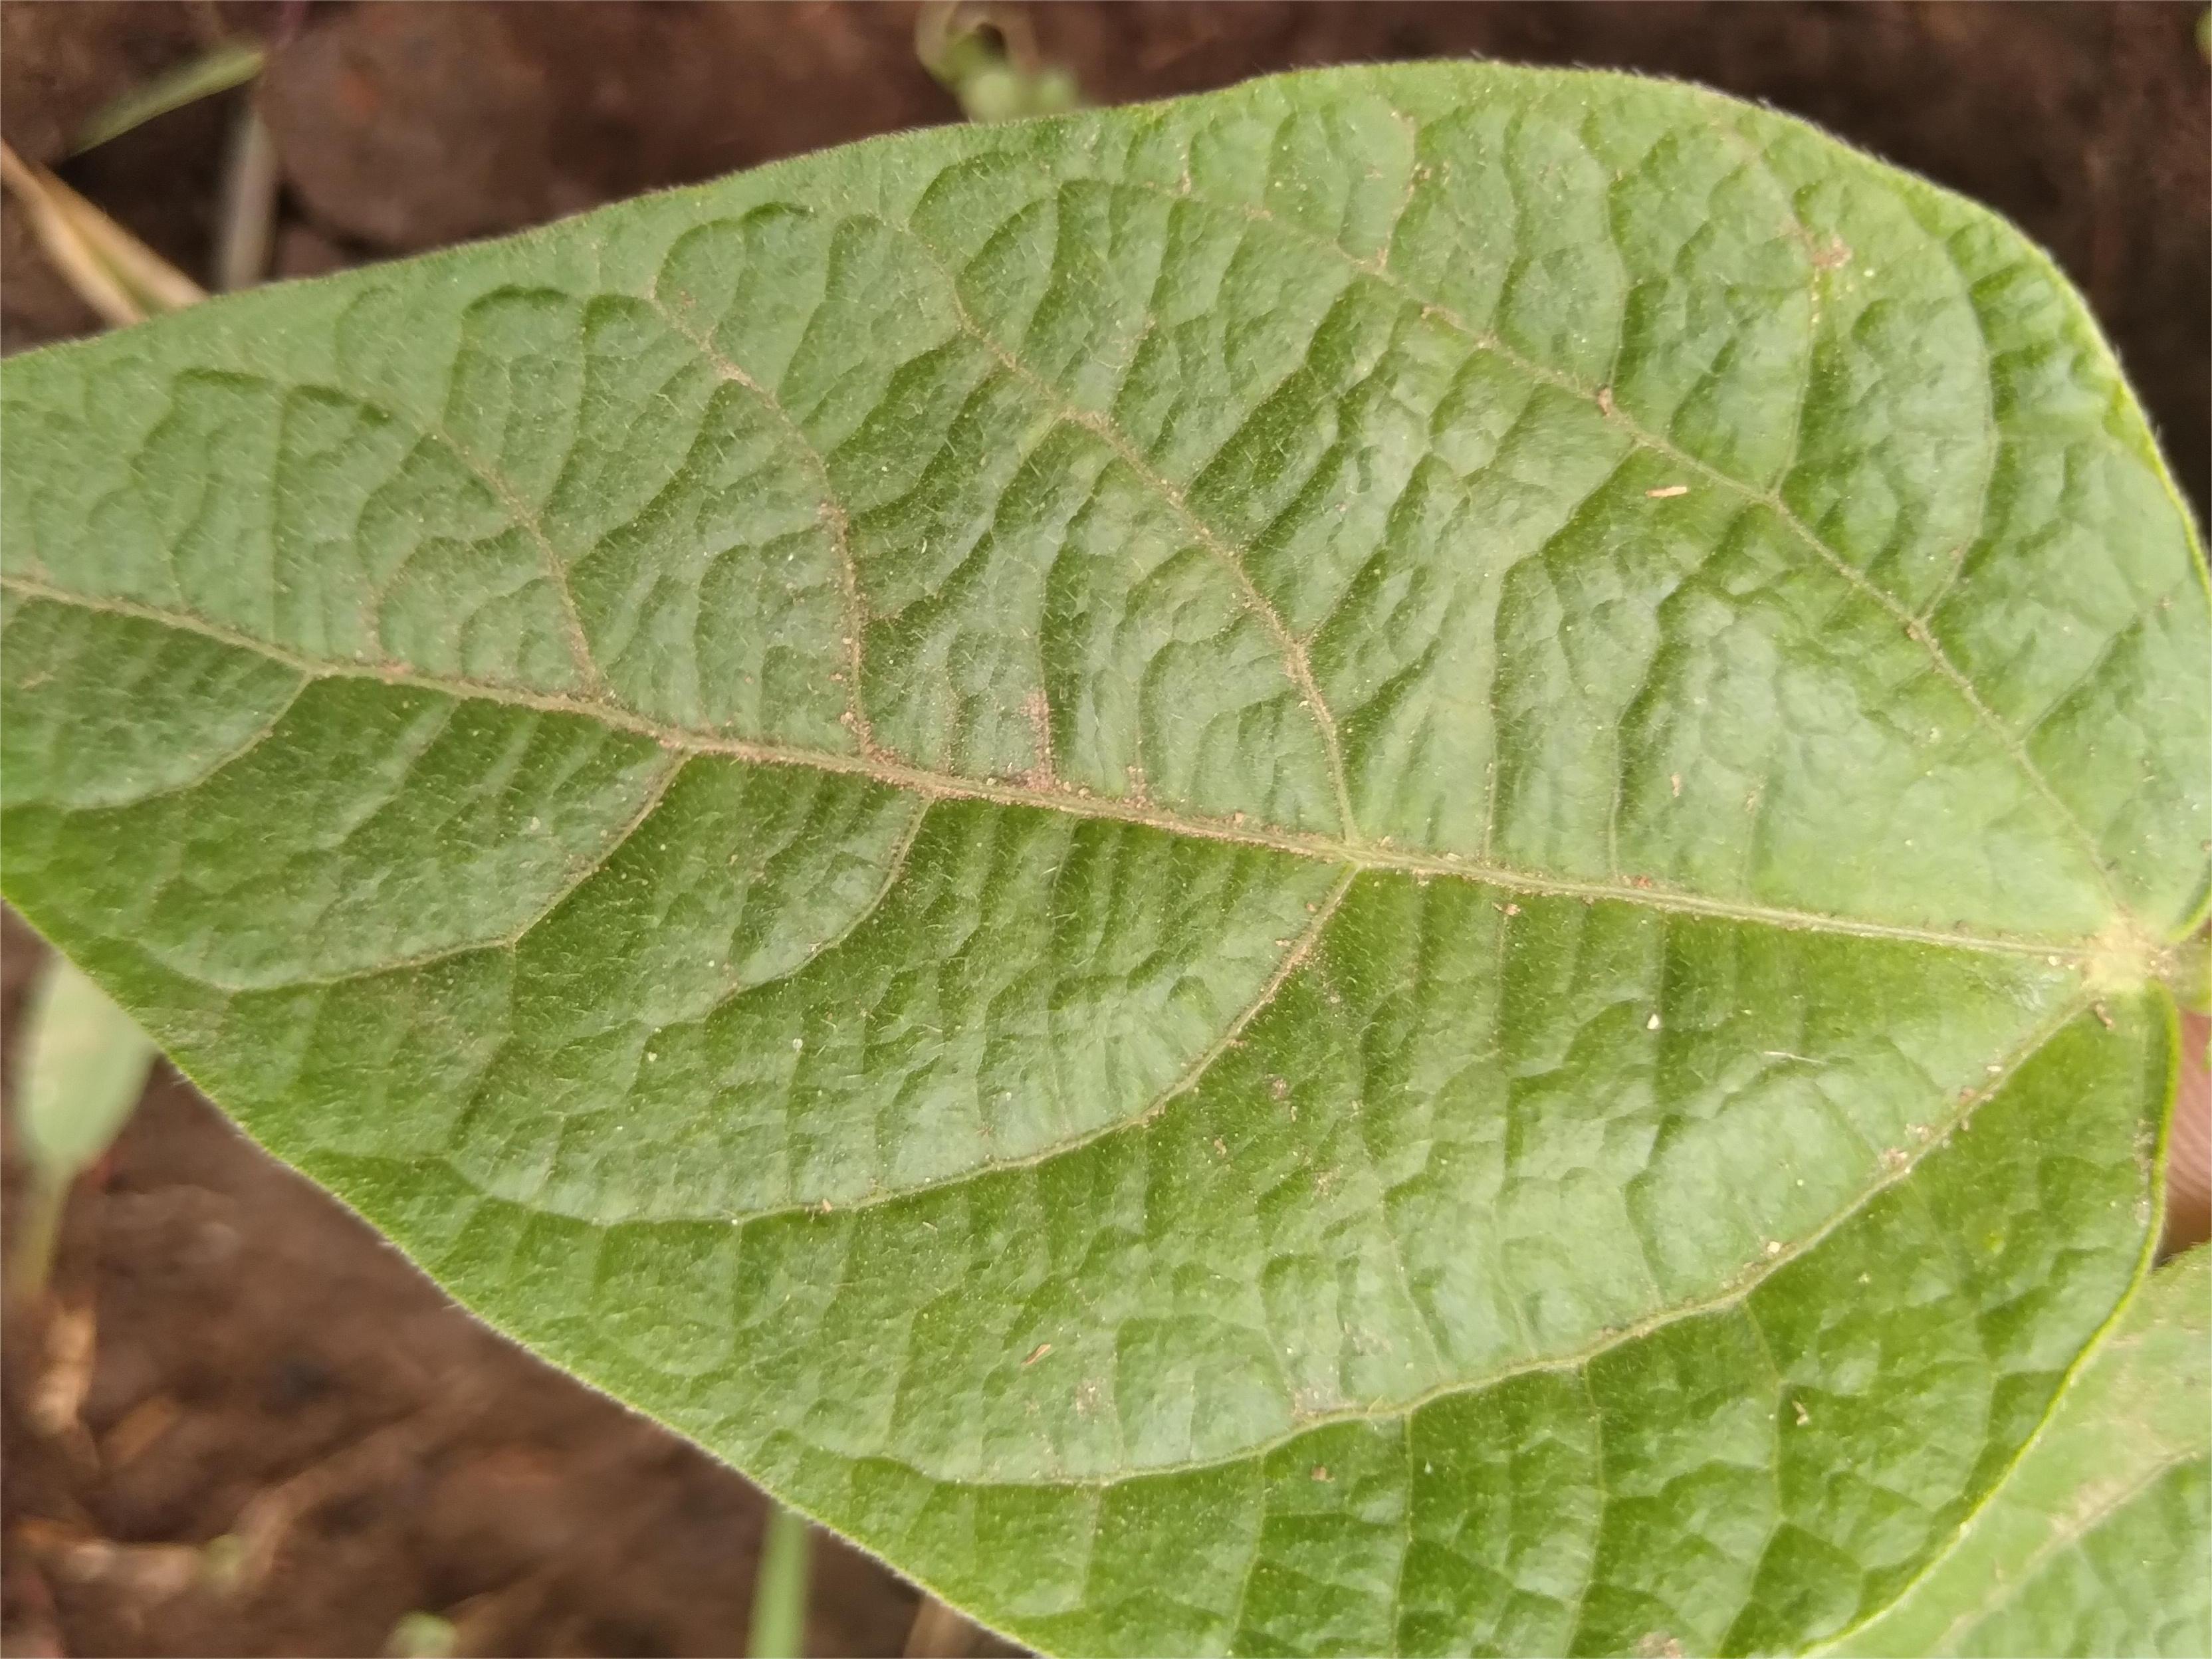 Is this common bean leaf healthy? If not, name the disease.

healthy
